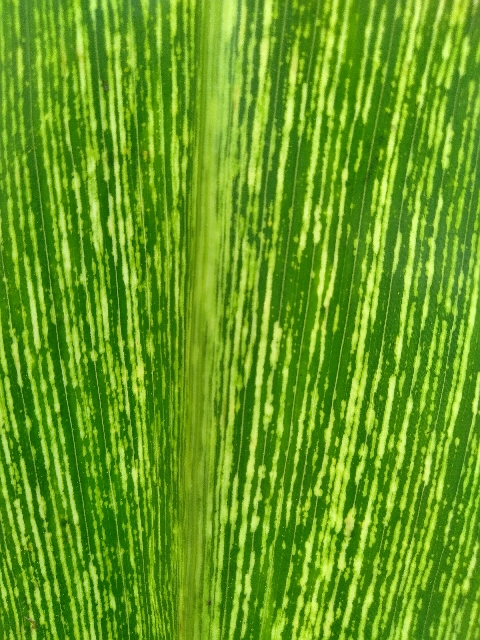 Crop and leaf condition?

maize, maize streak virus
